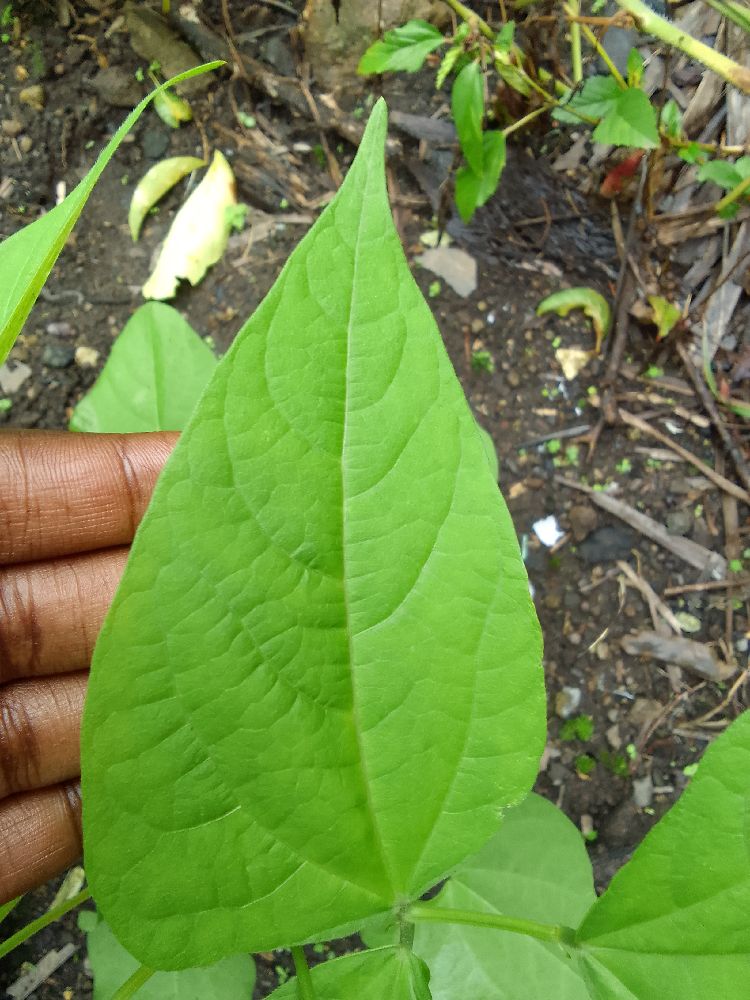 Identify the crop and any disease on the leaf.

common bean, healthy
